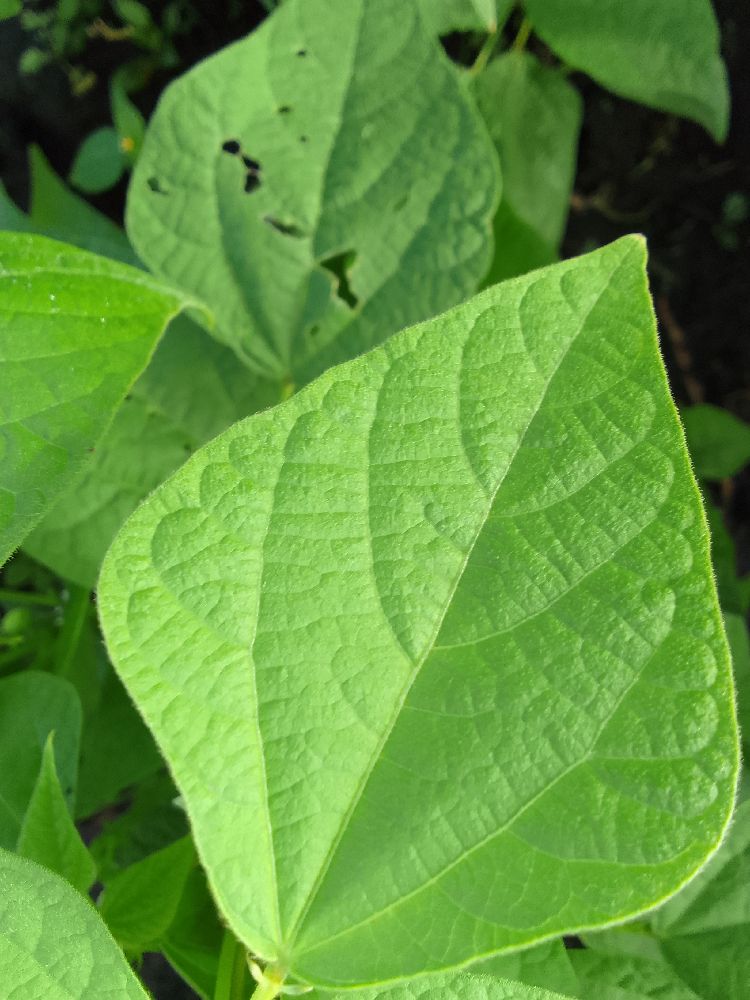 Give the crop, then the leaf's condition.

common bean, healthy
